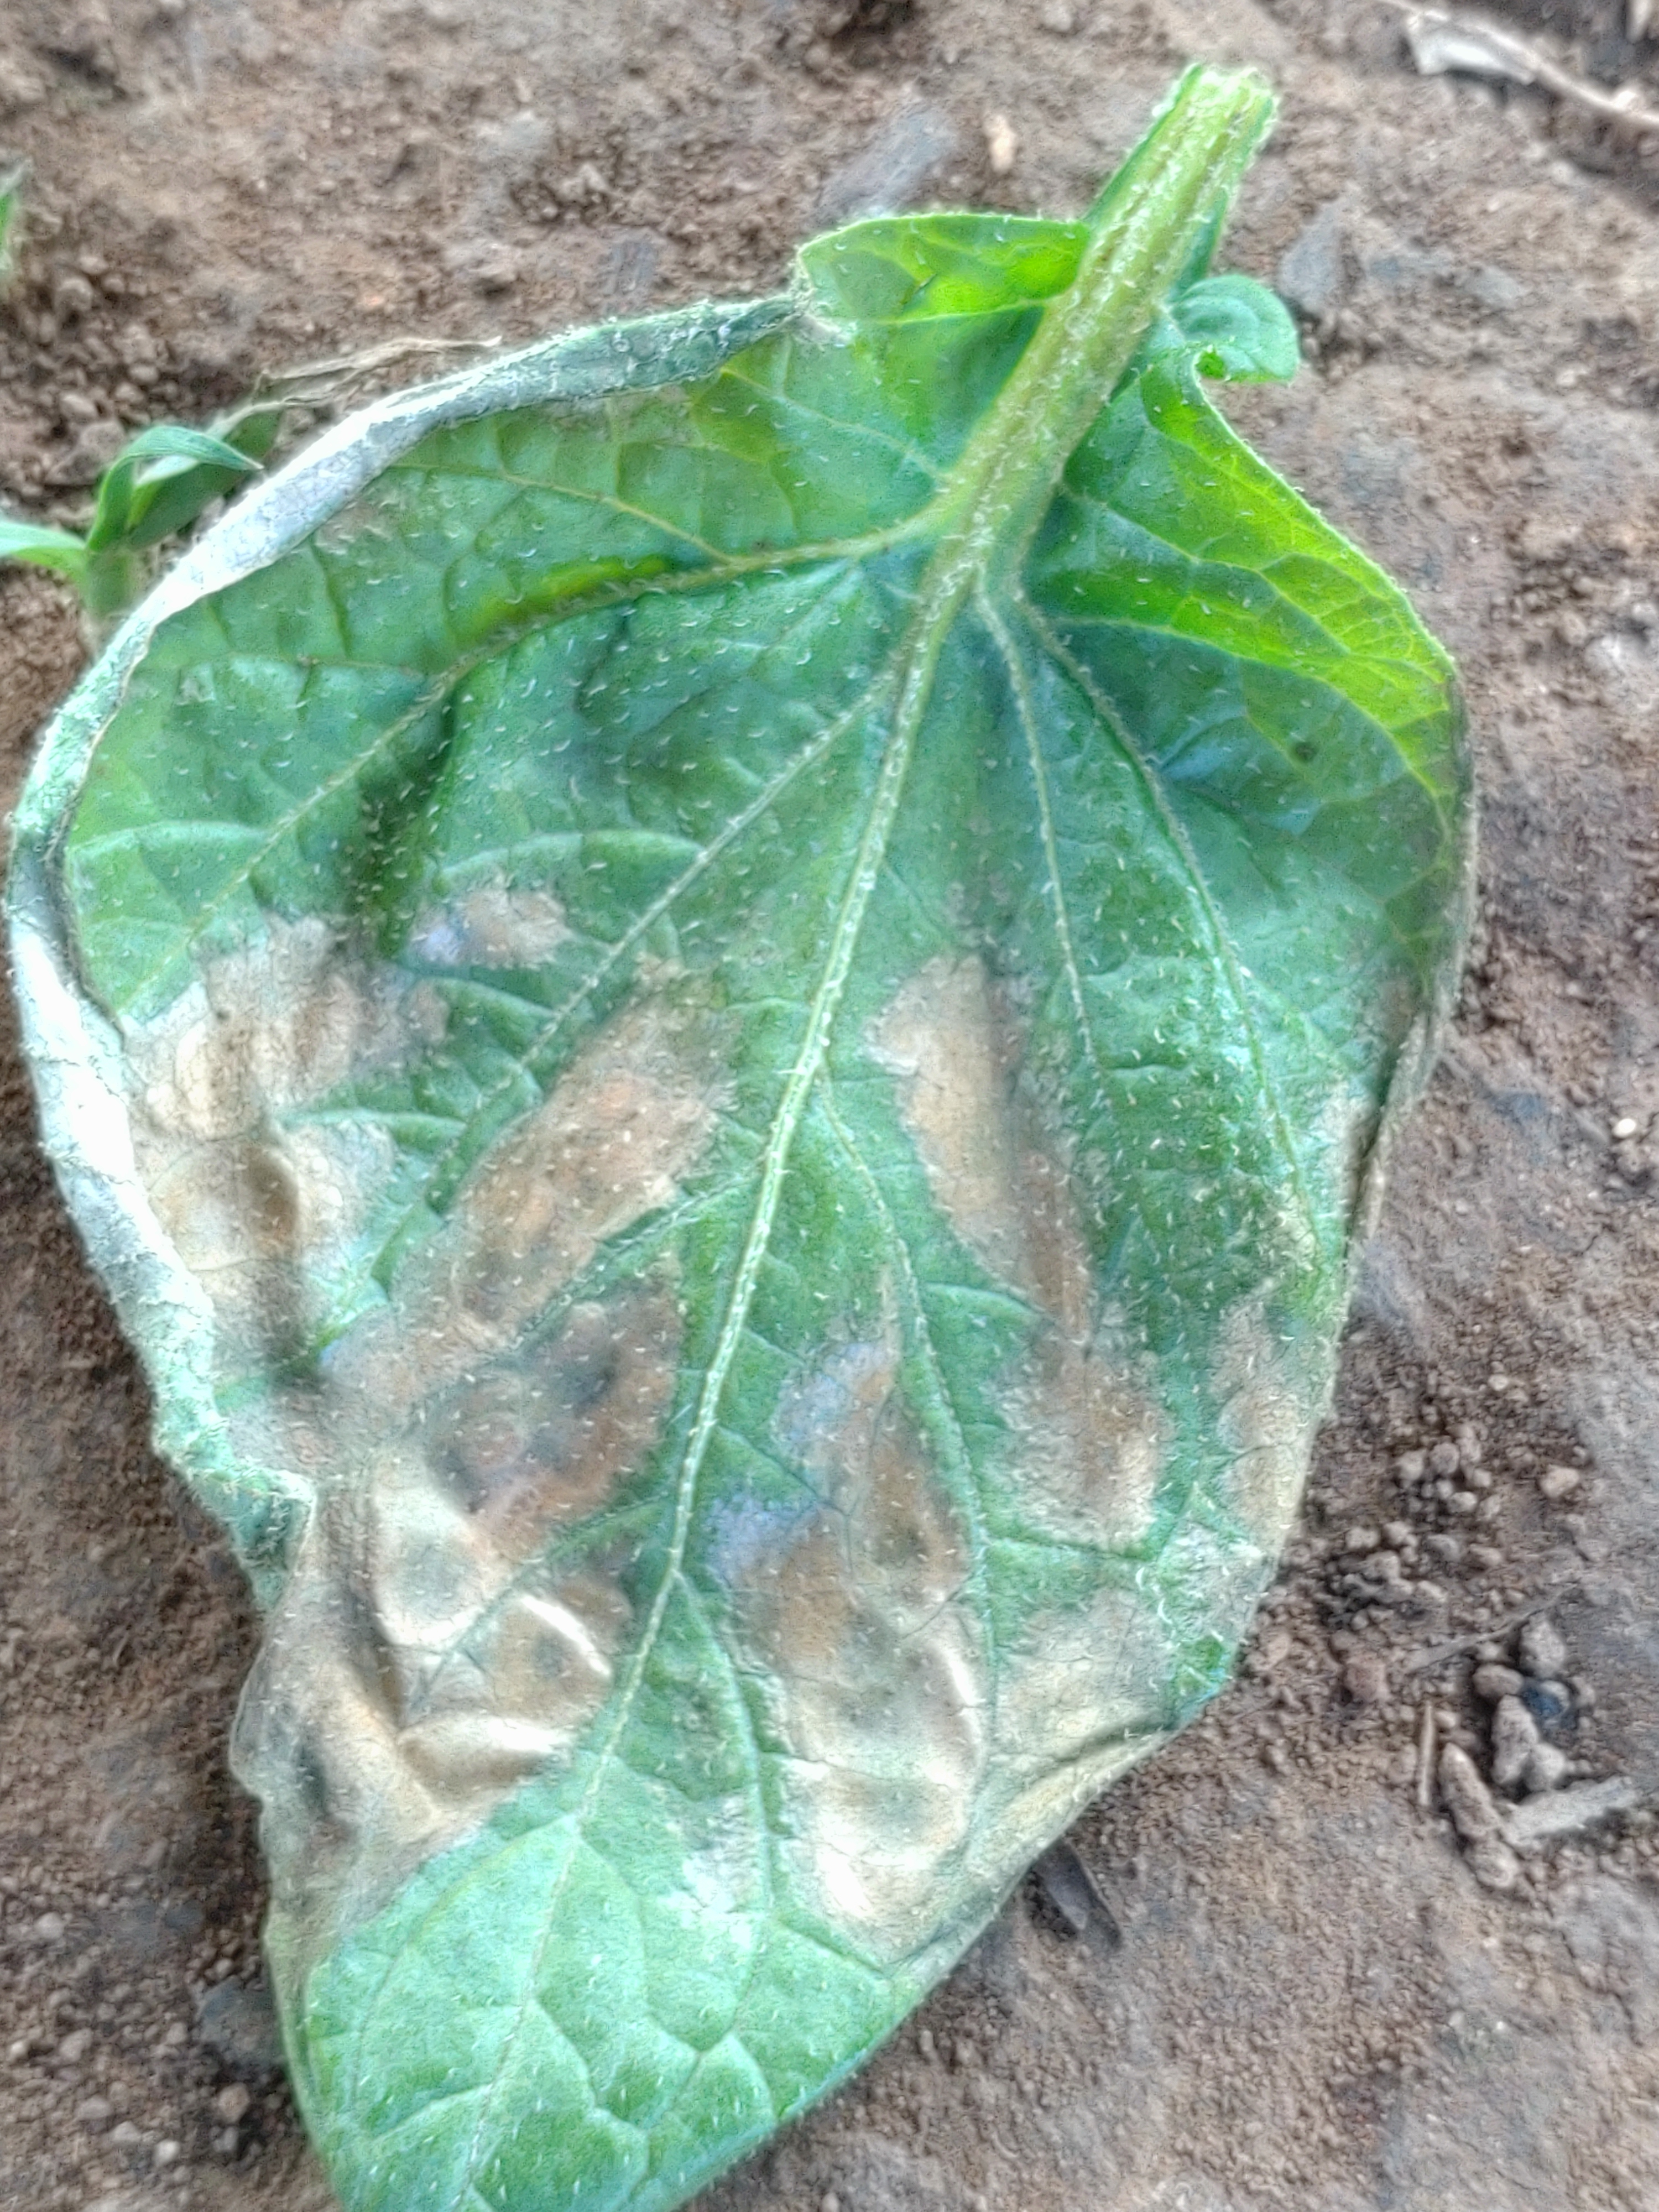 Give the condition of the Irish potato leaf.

early blight
